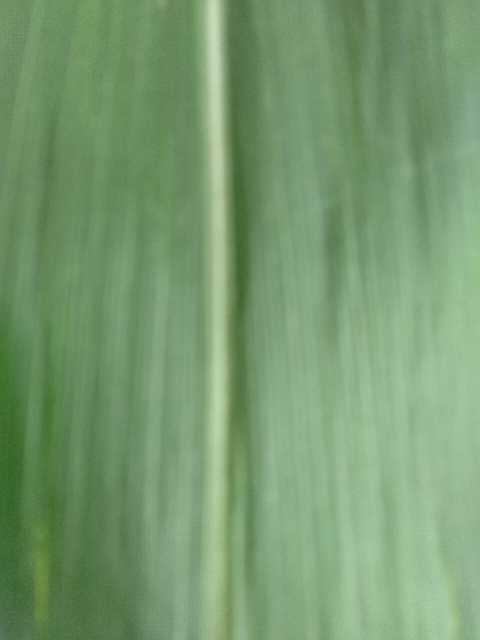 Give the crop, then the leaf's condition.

maize, healthy
